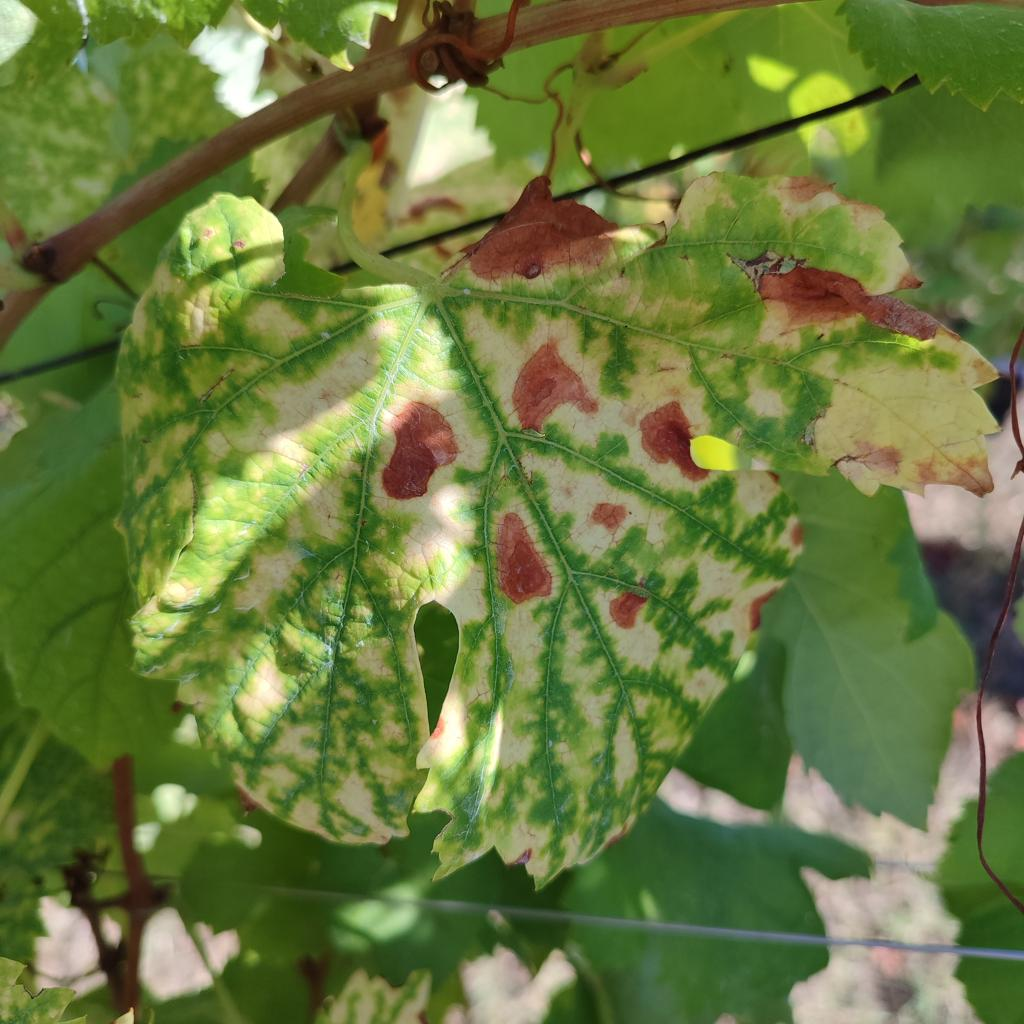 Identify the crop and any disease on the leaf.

grapevine, esca complex
